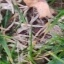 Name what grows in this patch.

grass
